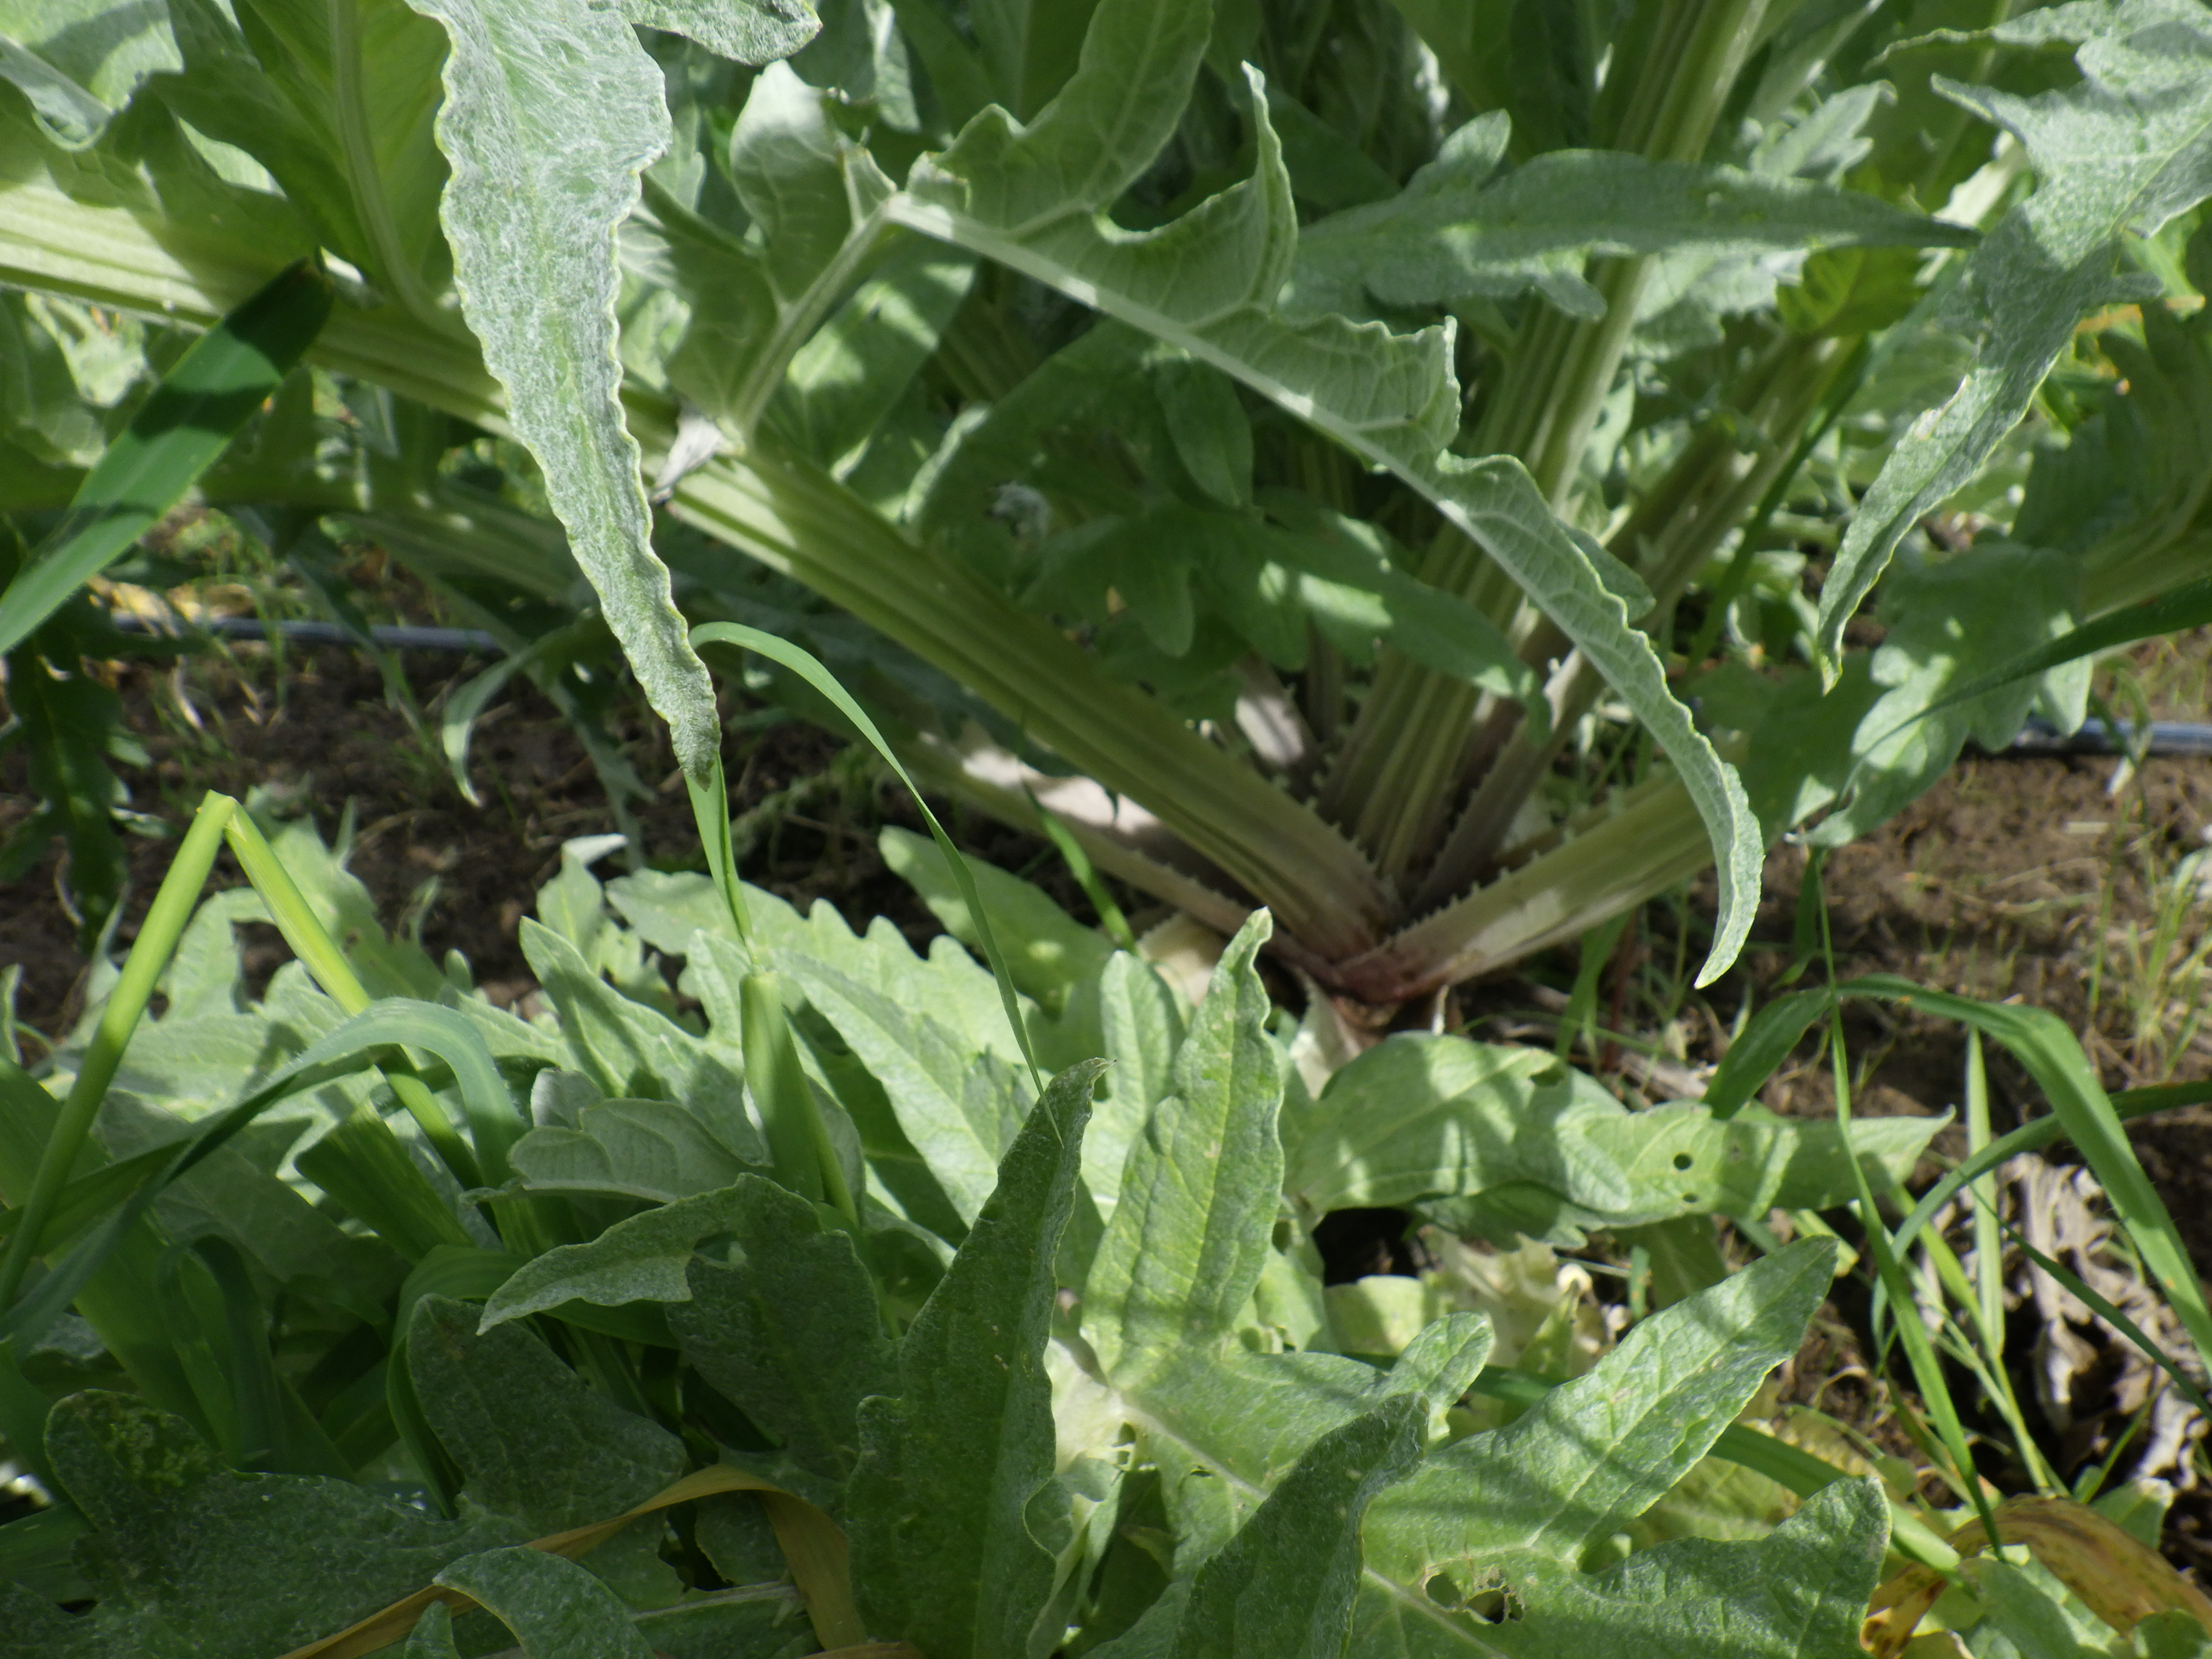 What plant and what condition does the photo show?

artichoke, phytophagous
